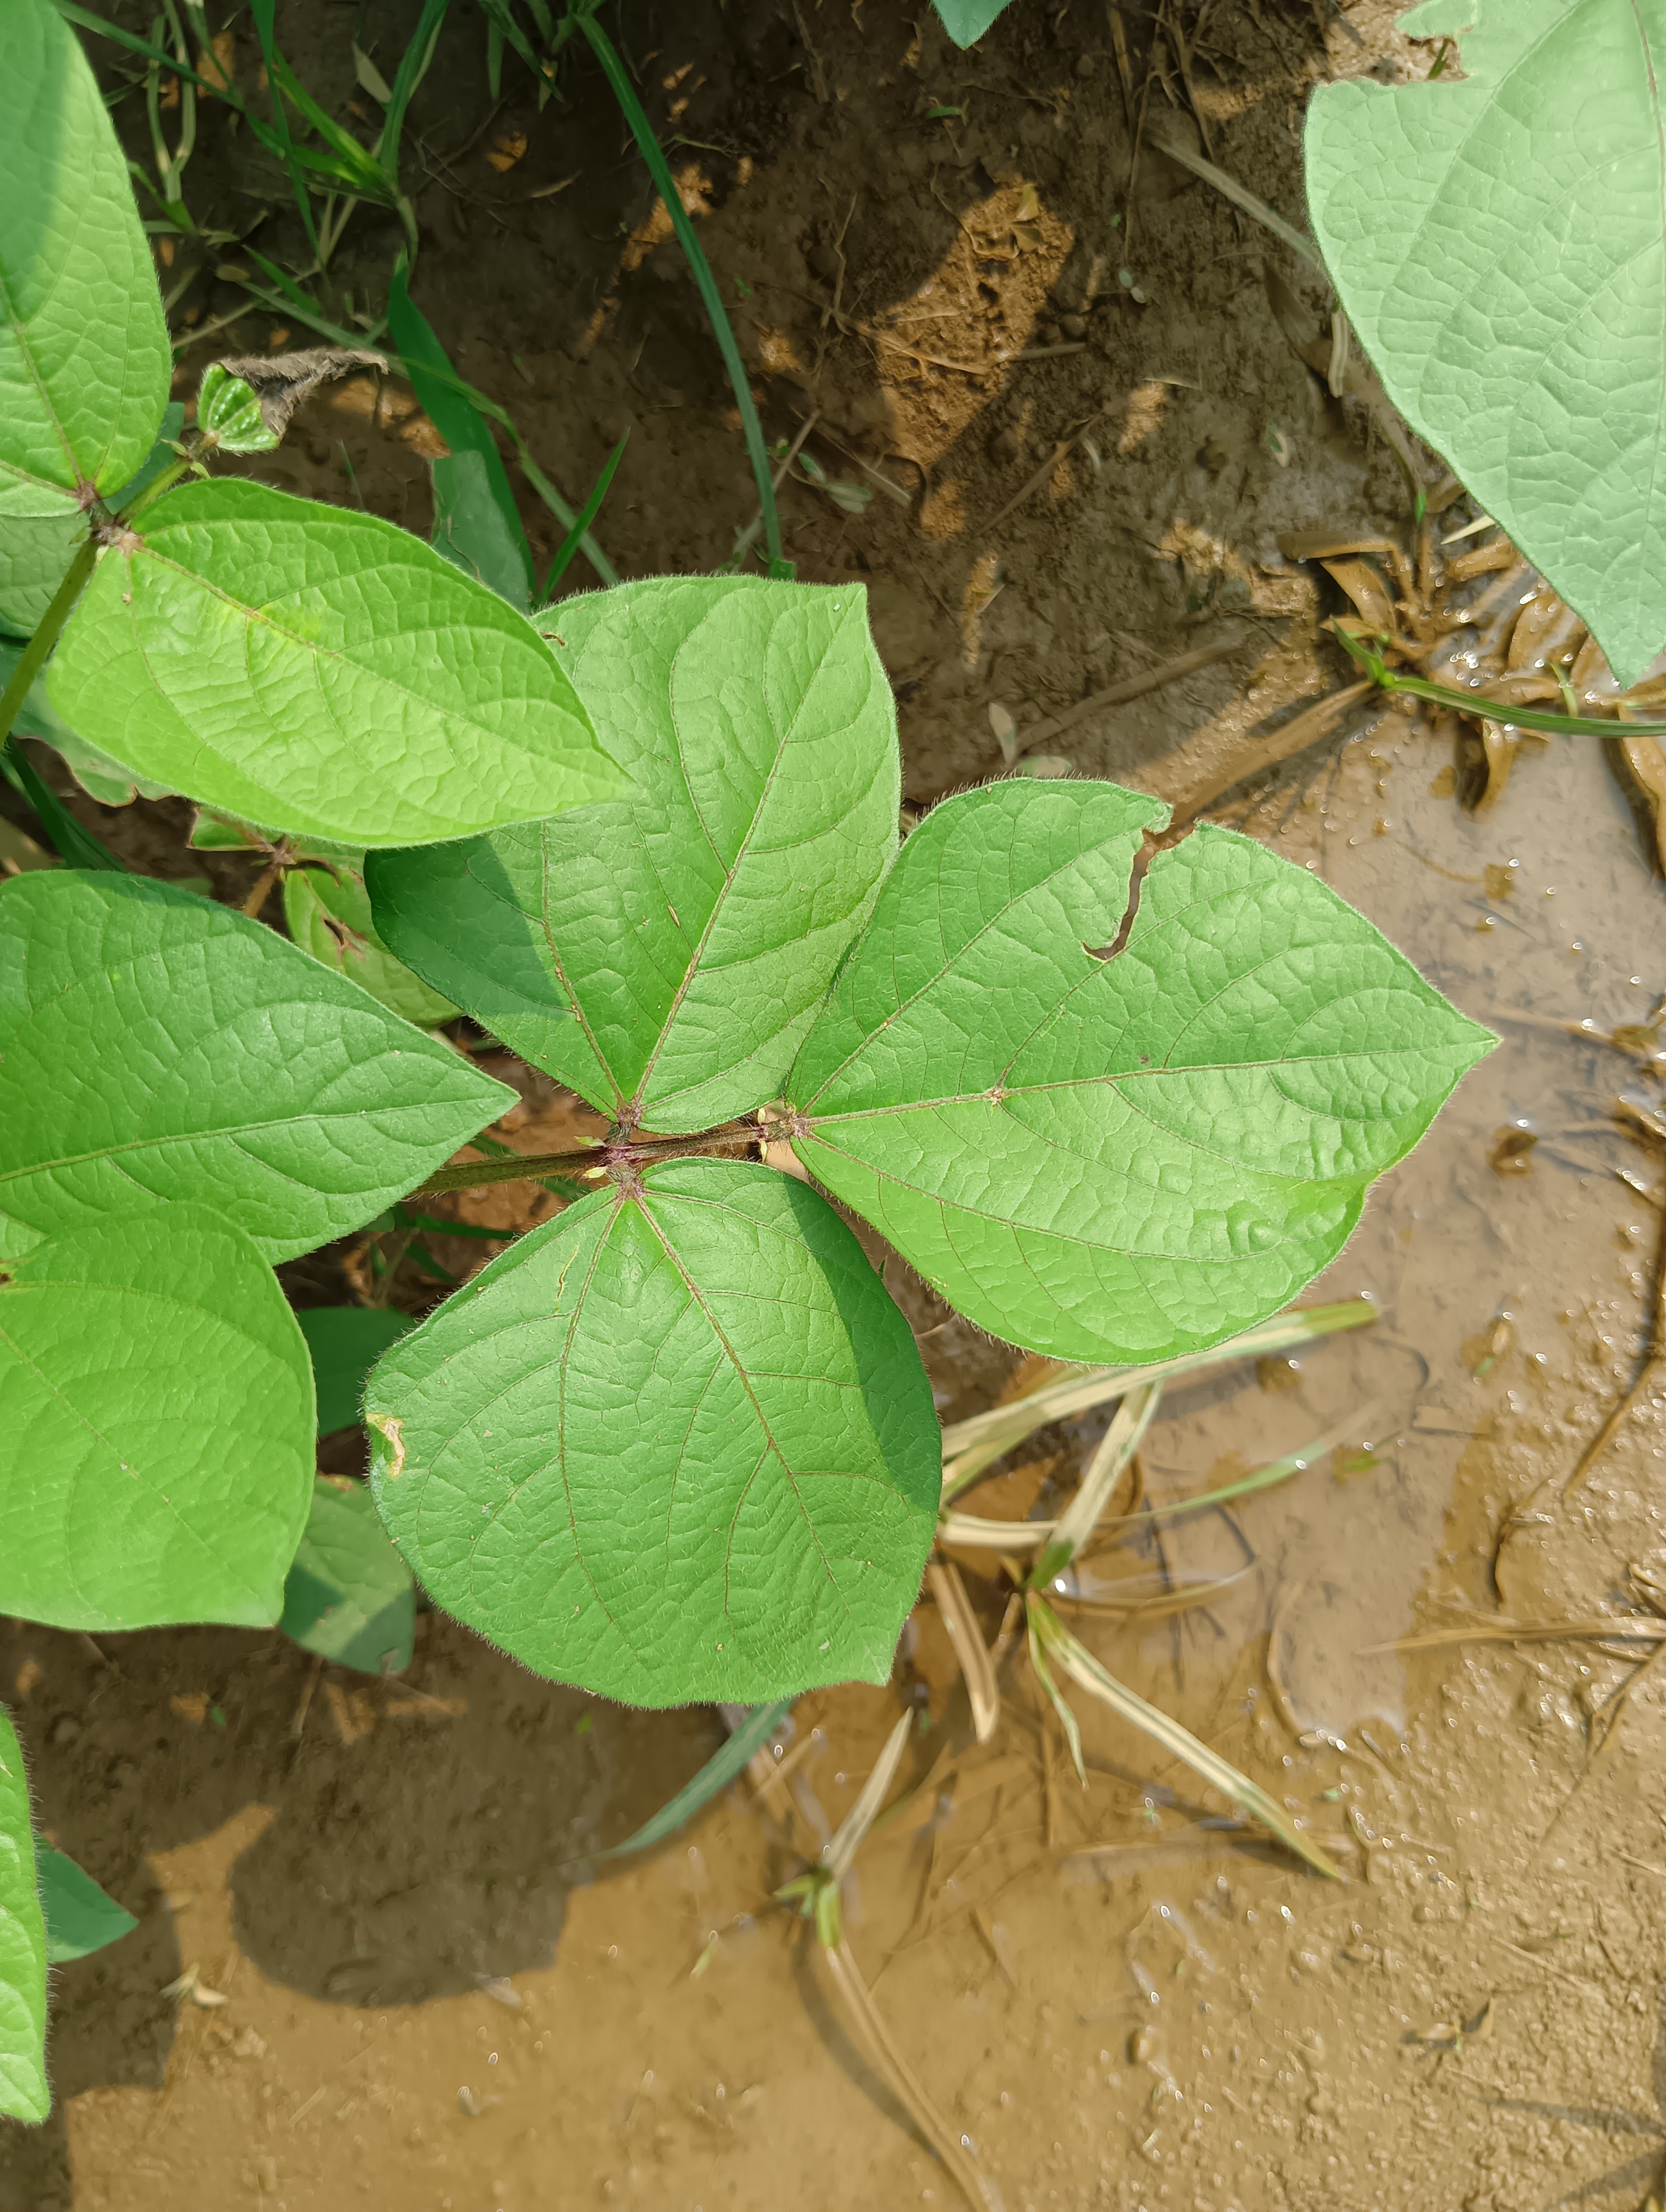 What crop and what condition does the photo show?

mungbean, healthy
